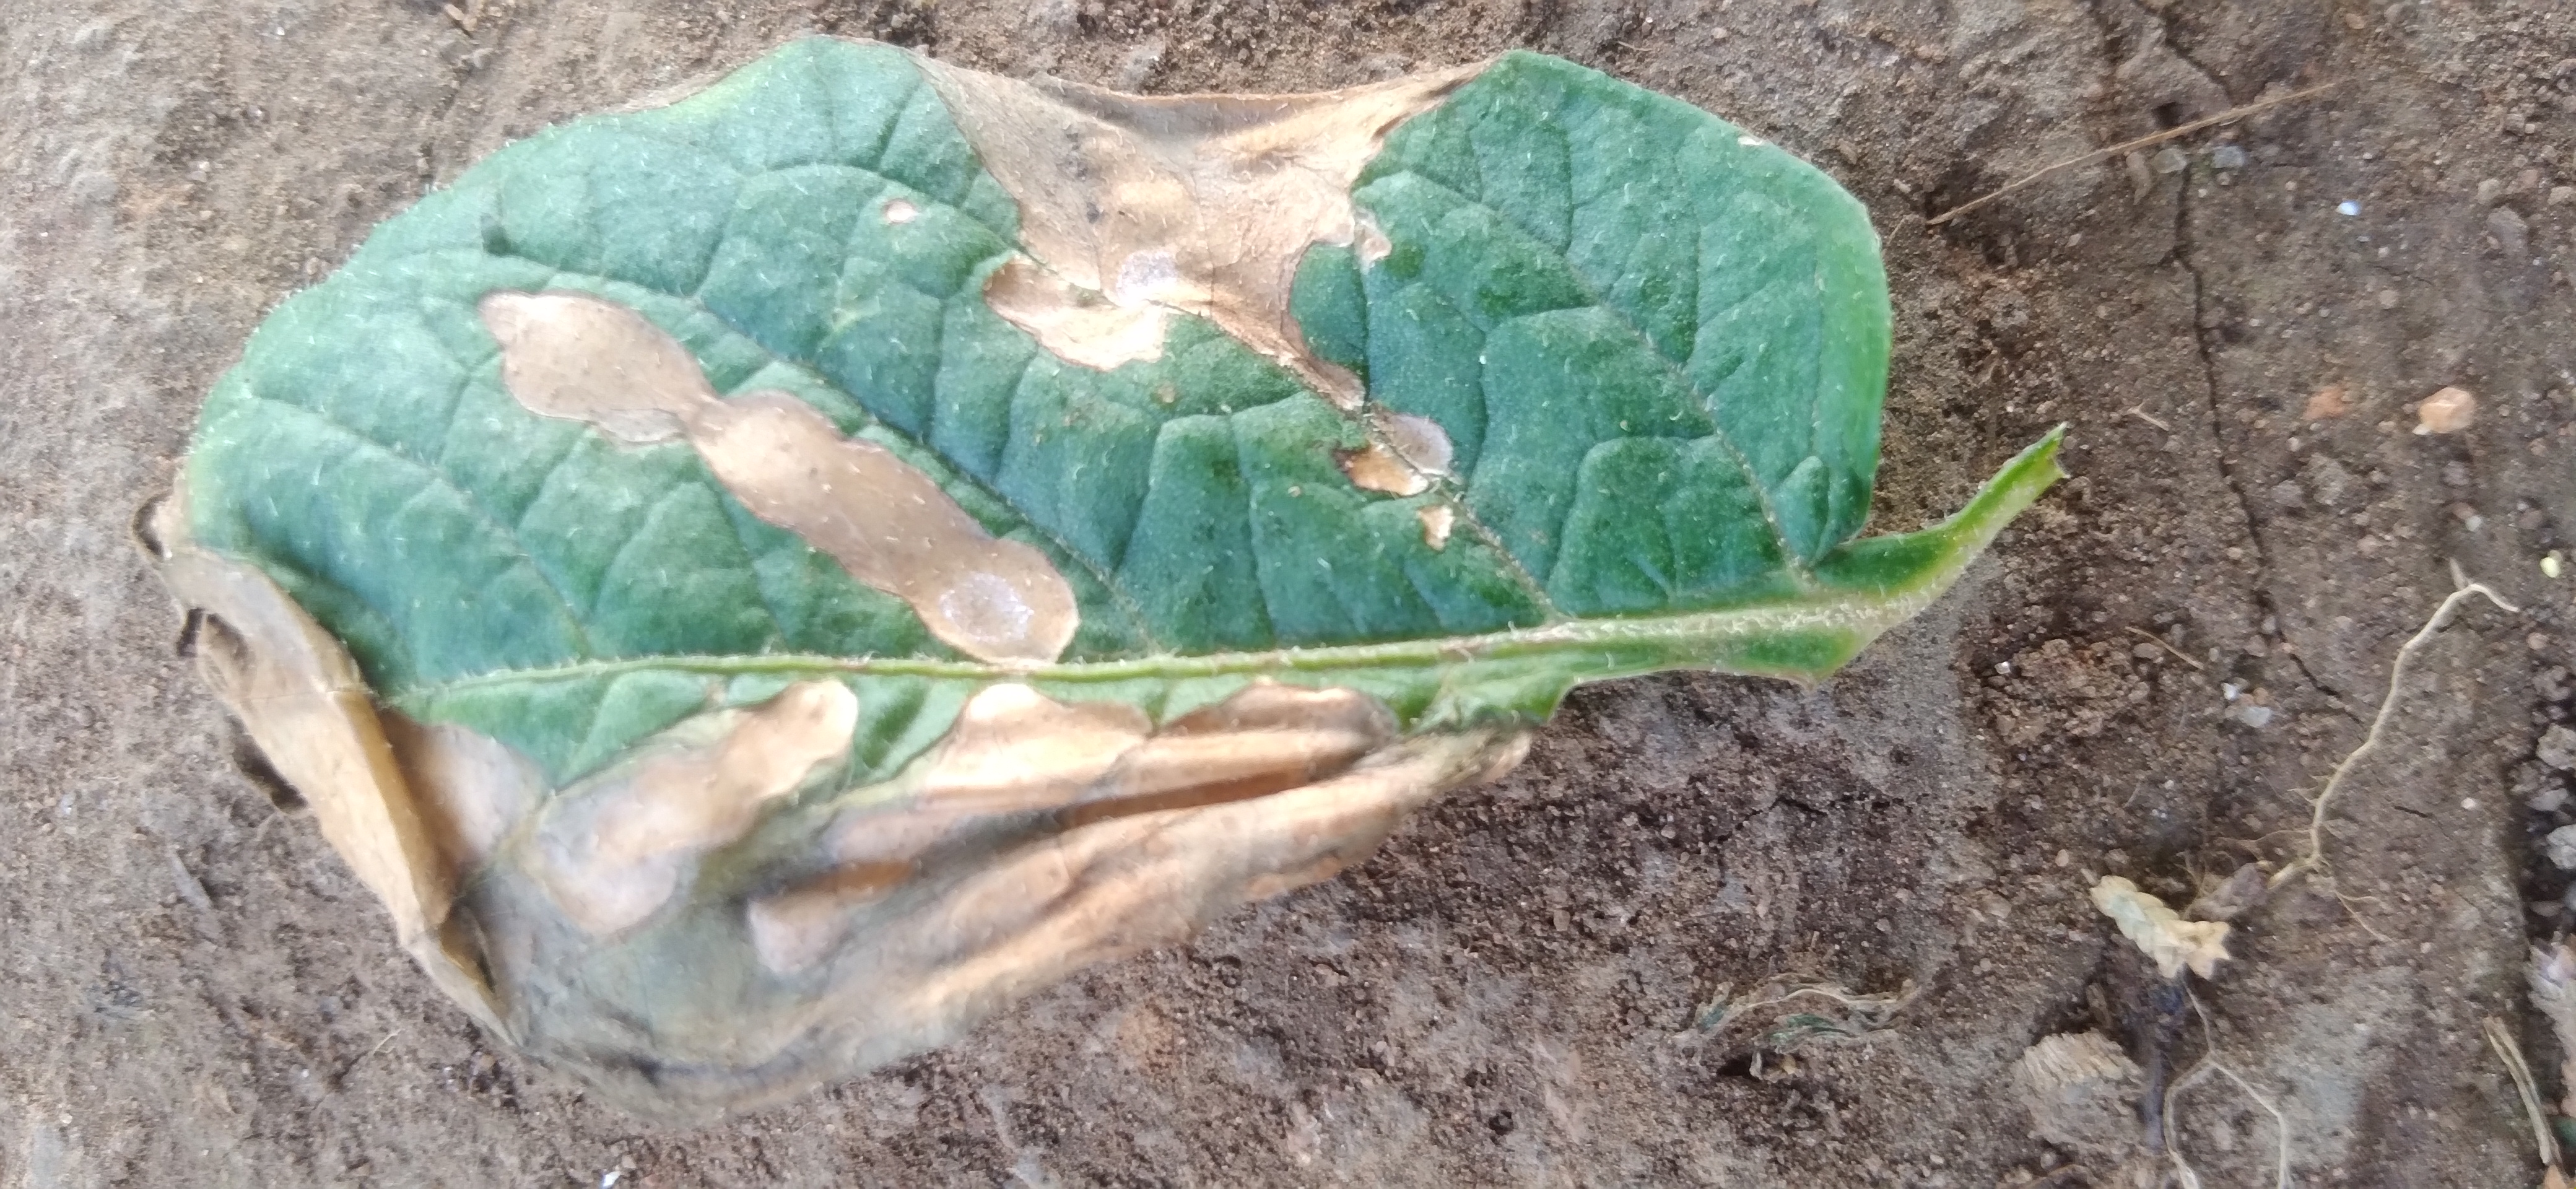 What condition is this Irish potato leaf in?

early blight
